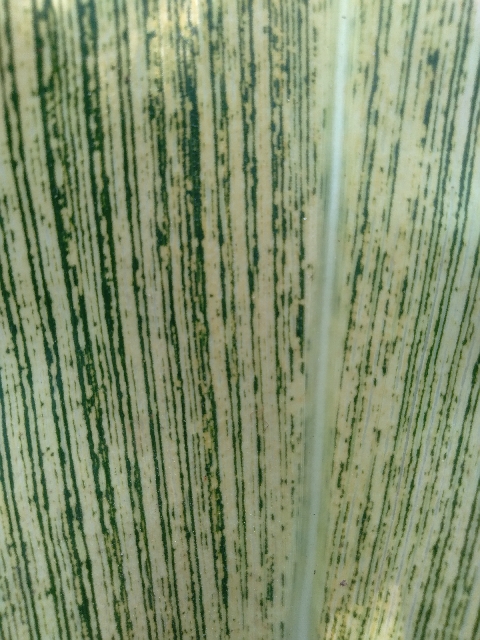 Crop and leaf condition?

maize, maize streak virus
